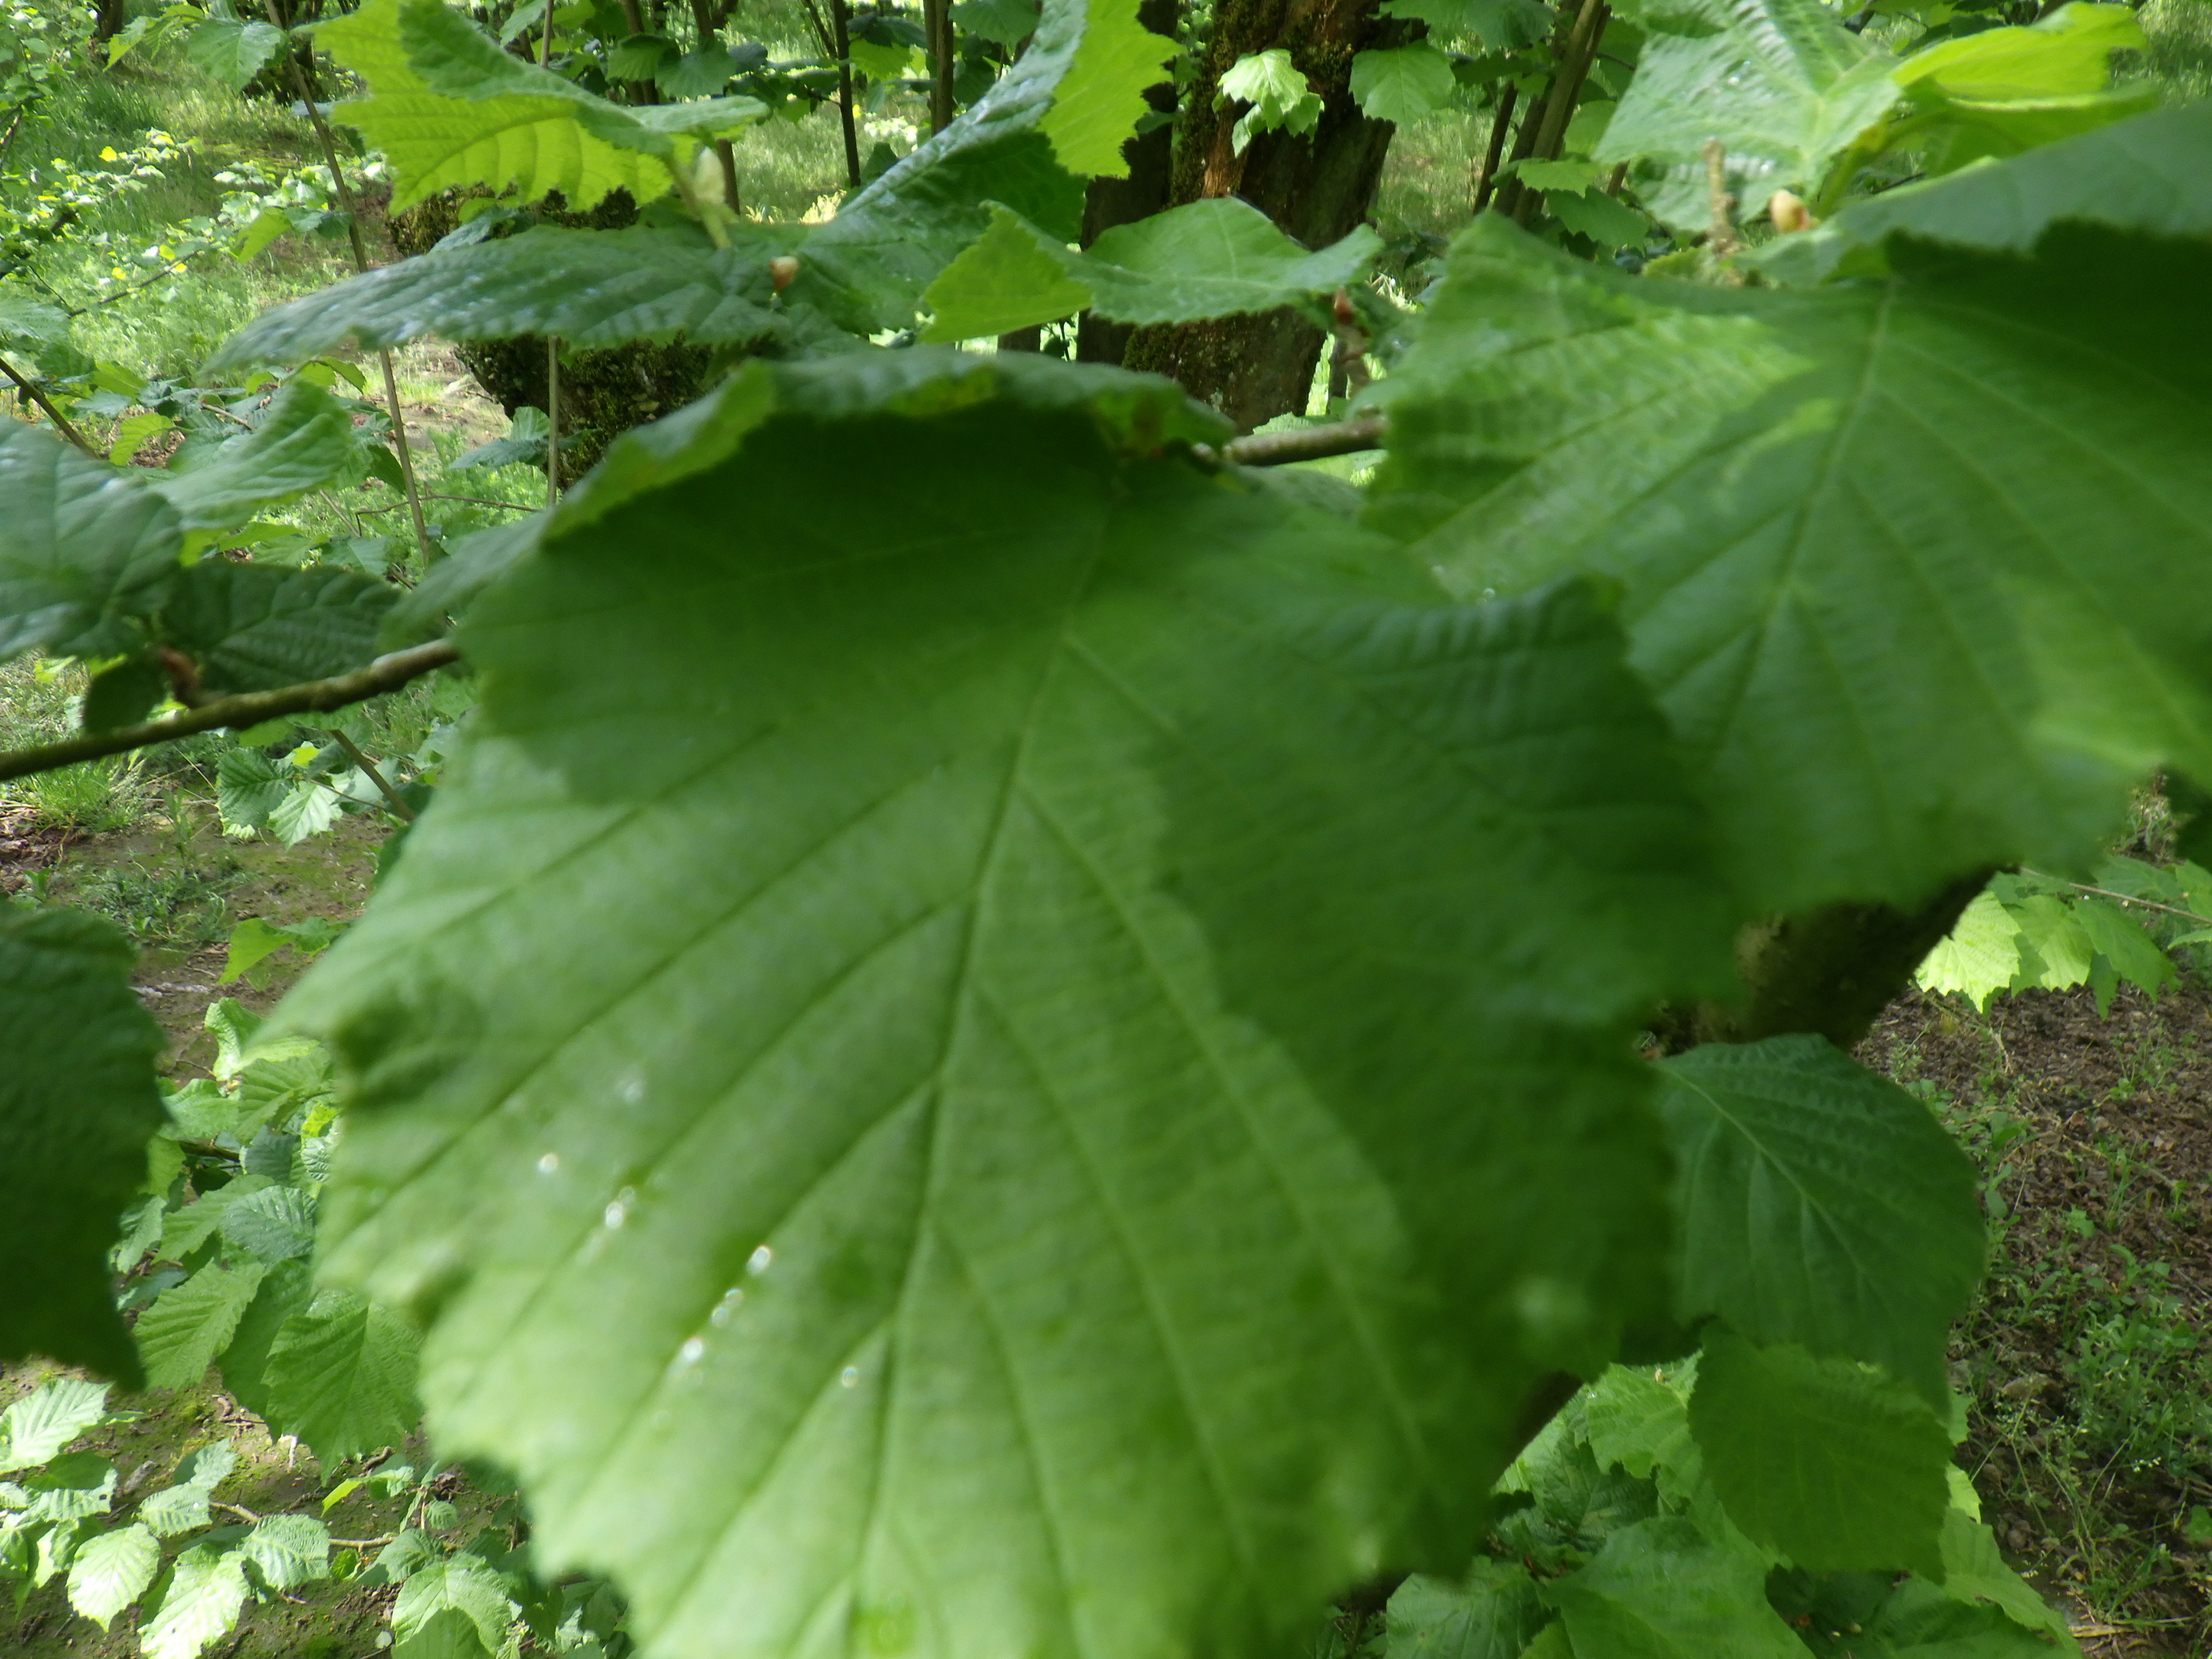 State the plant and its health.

hazel, healthy
